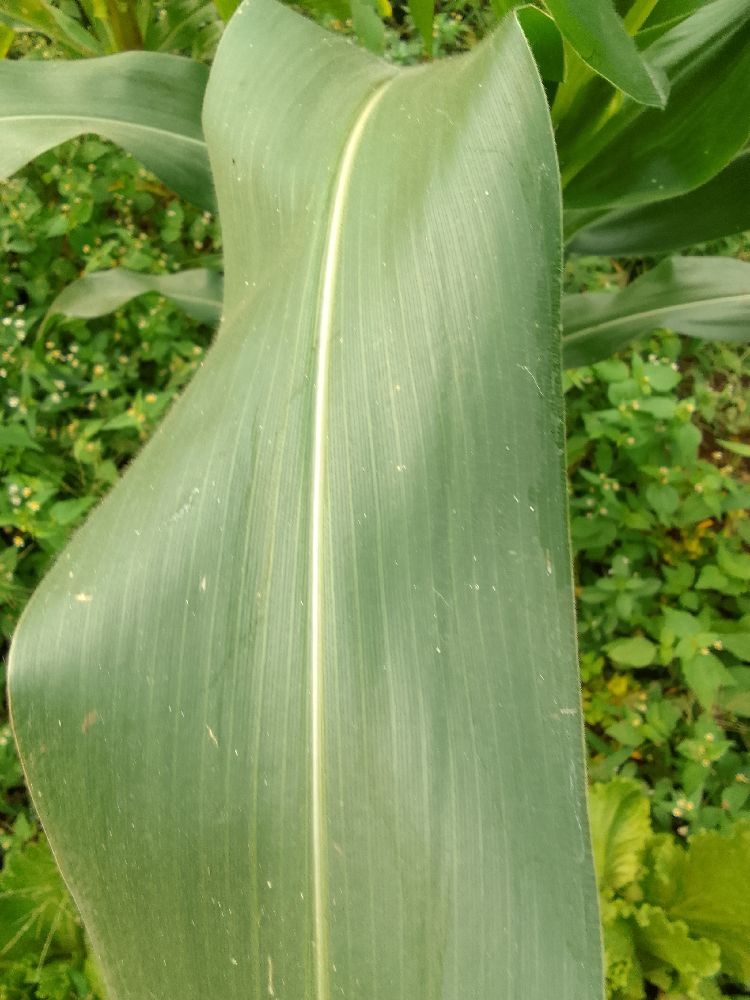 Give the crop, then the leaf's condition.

maize, healthy
